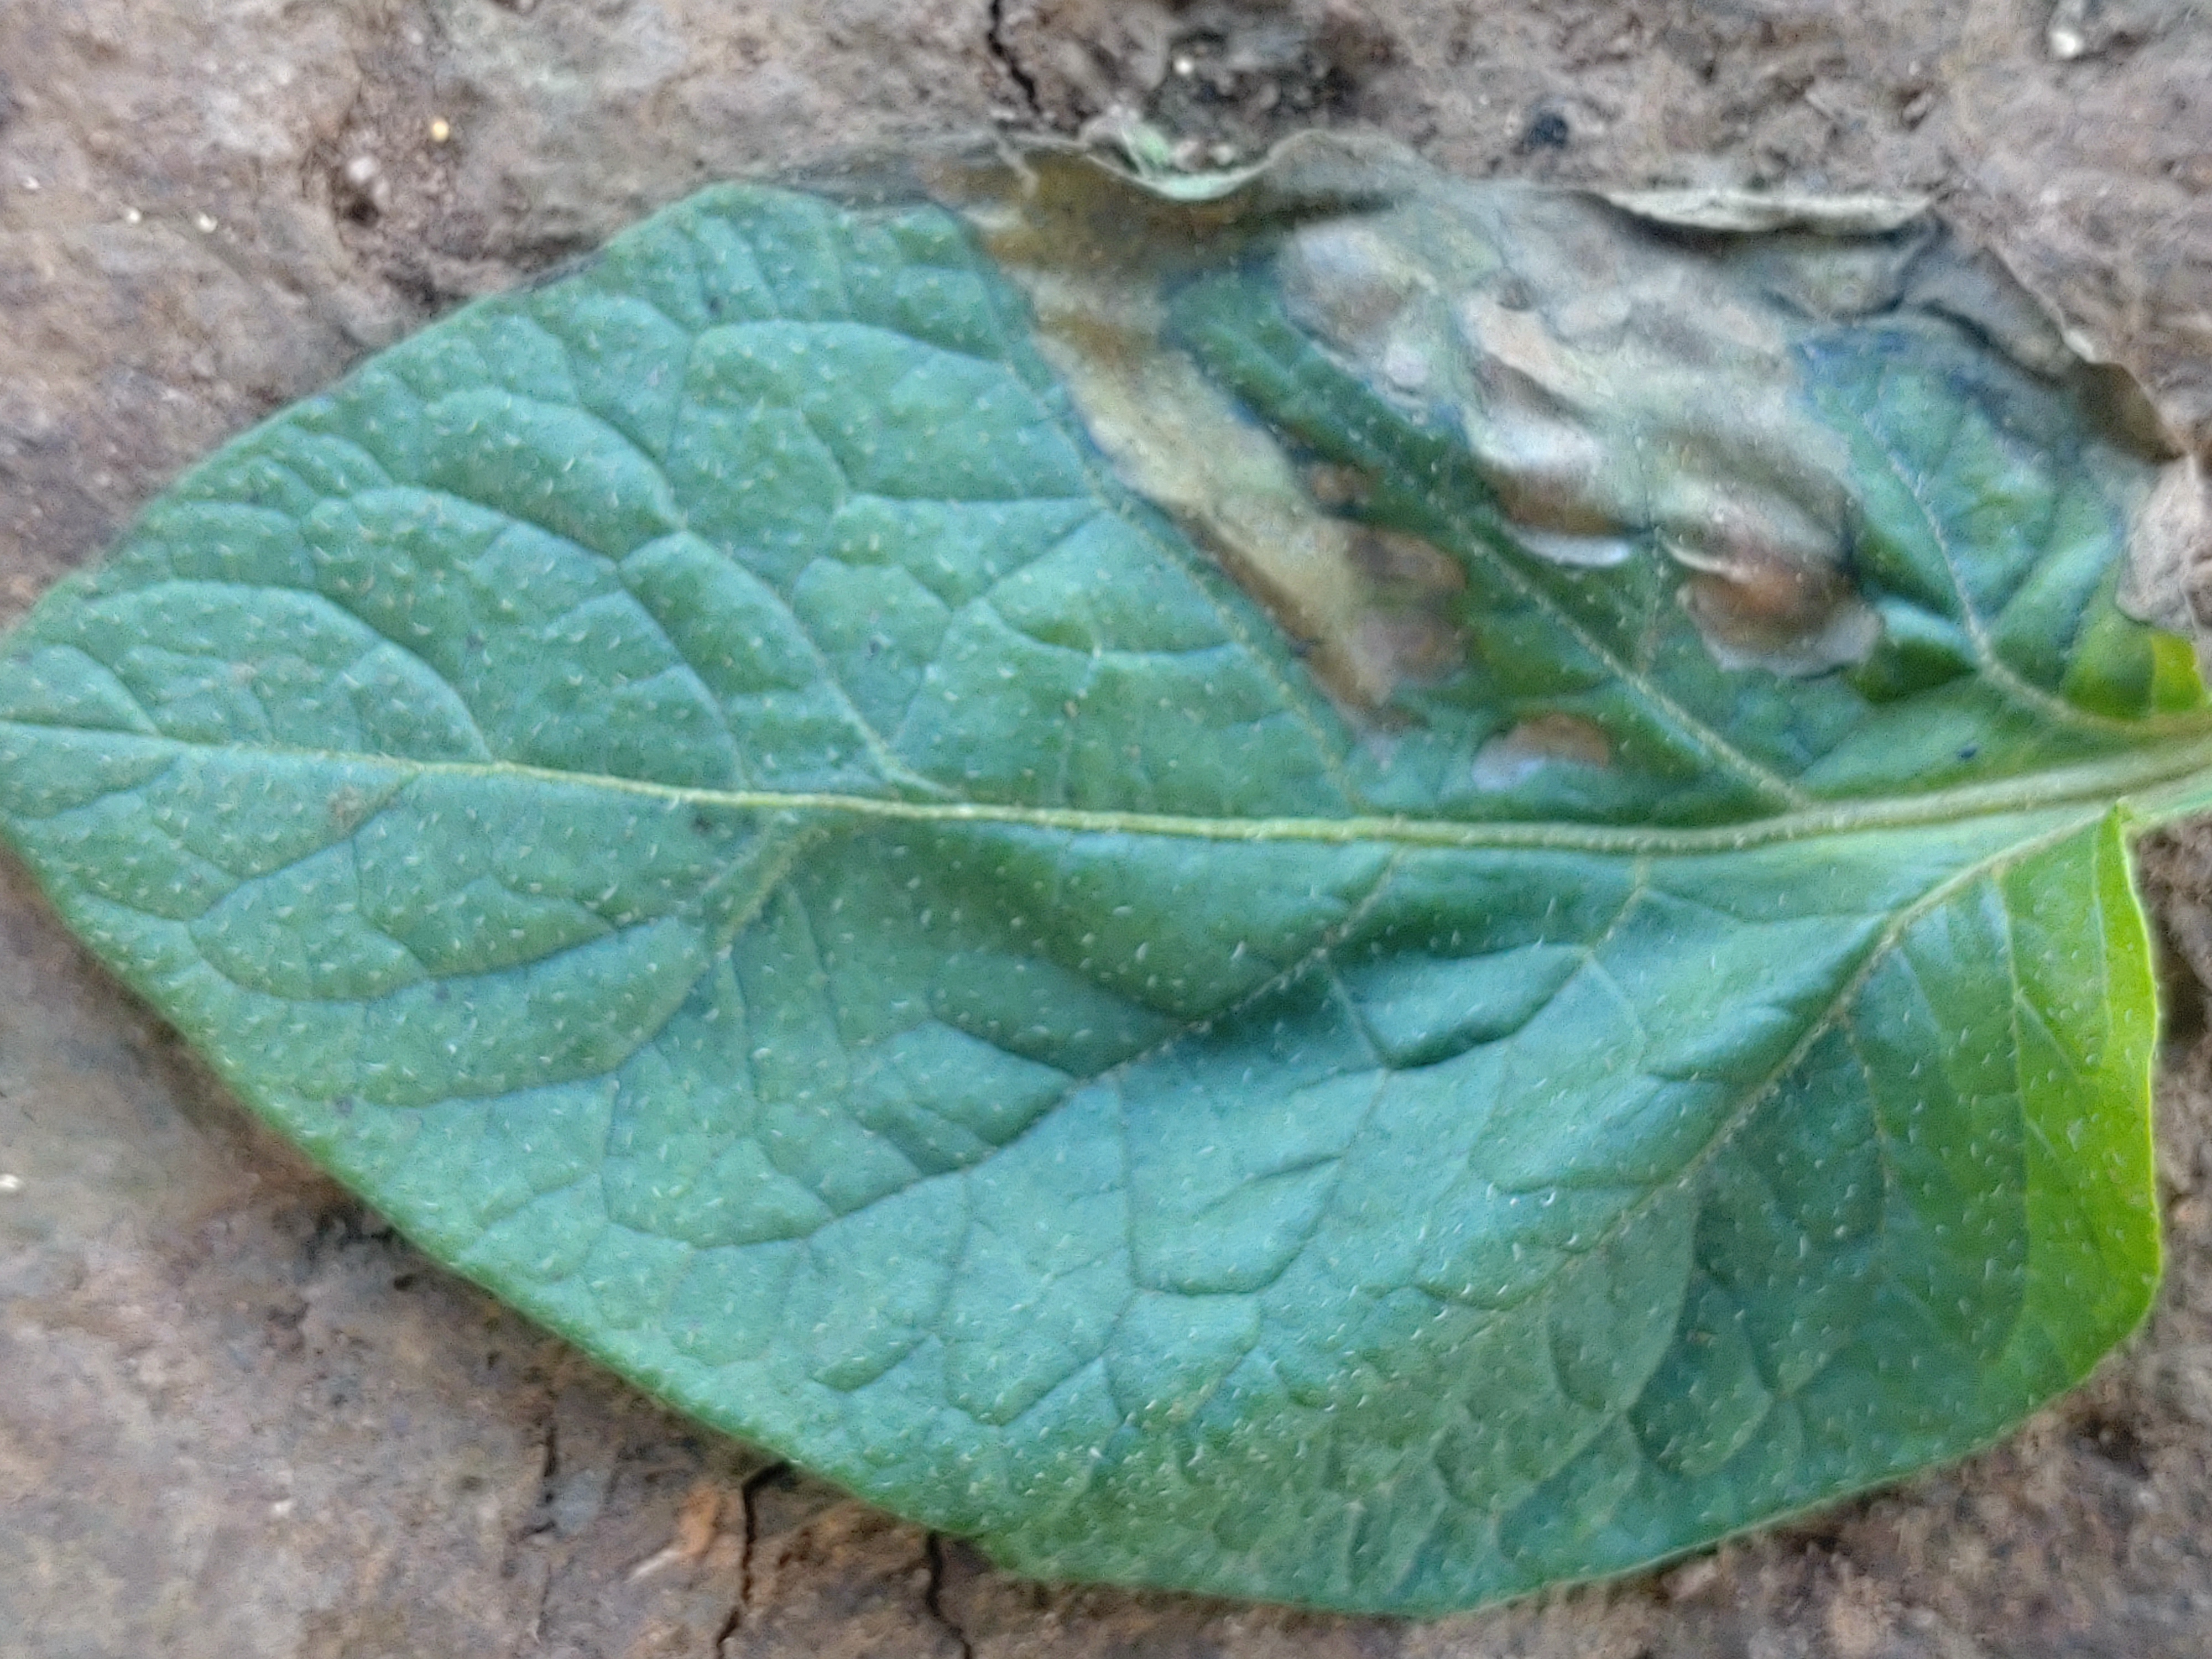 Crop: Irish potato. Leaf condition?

early blight
